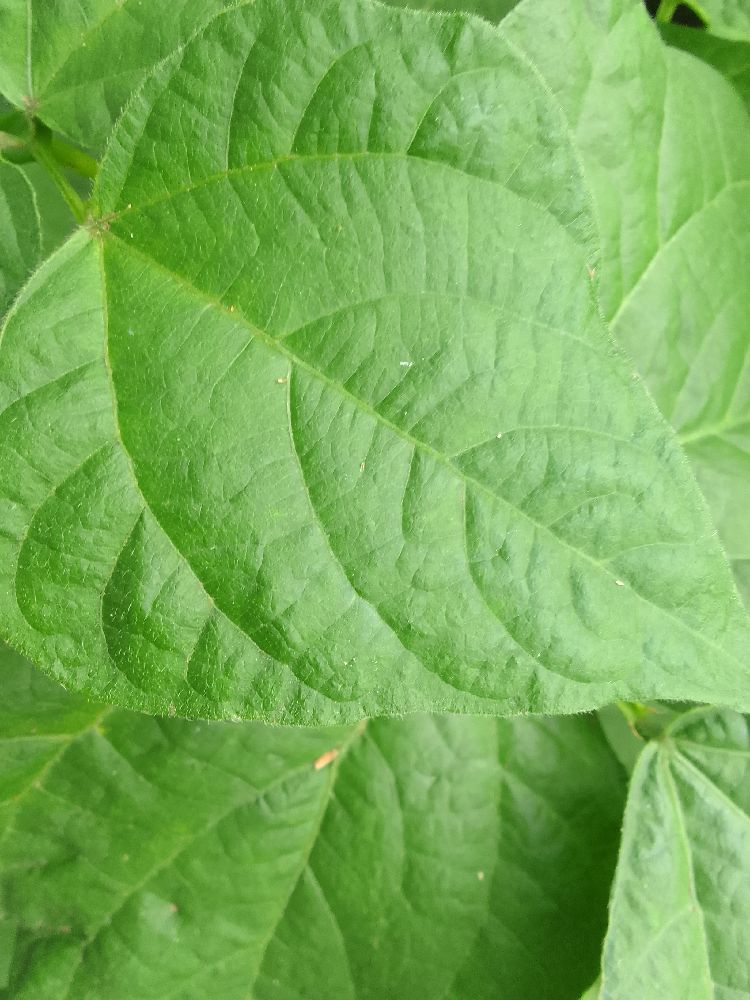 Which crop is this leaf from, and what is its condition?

common bean, healthy
